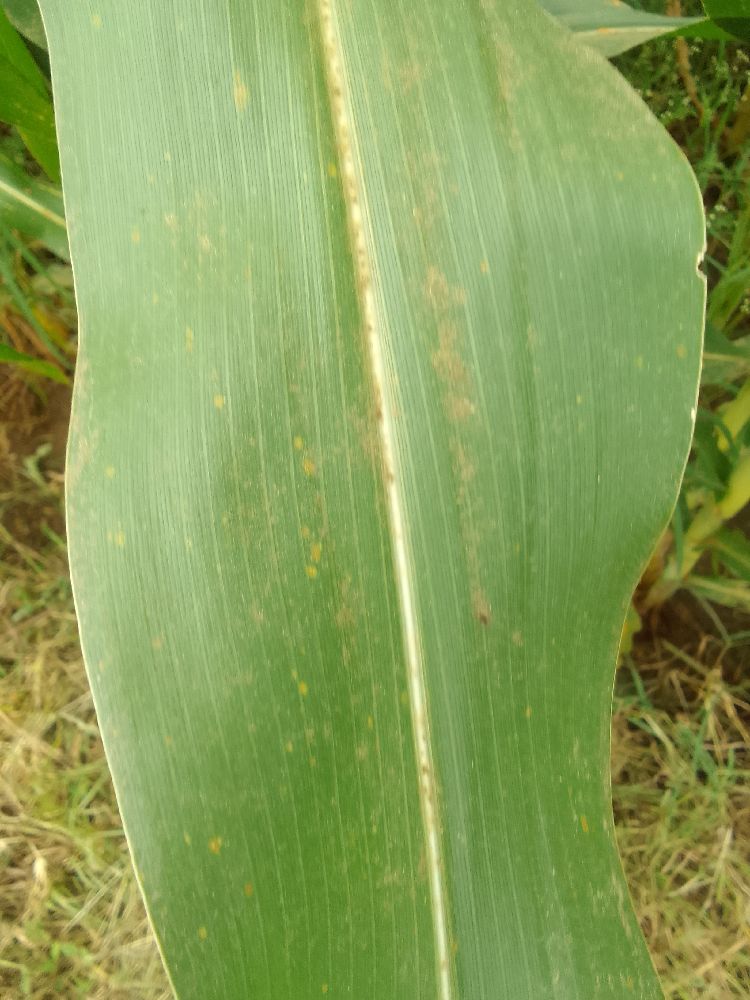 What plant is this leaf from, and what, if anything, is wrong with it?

maize, healthy
